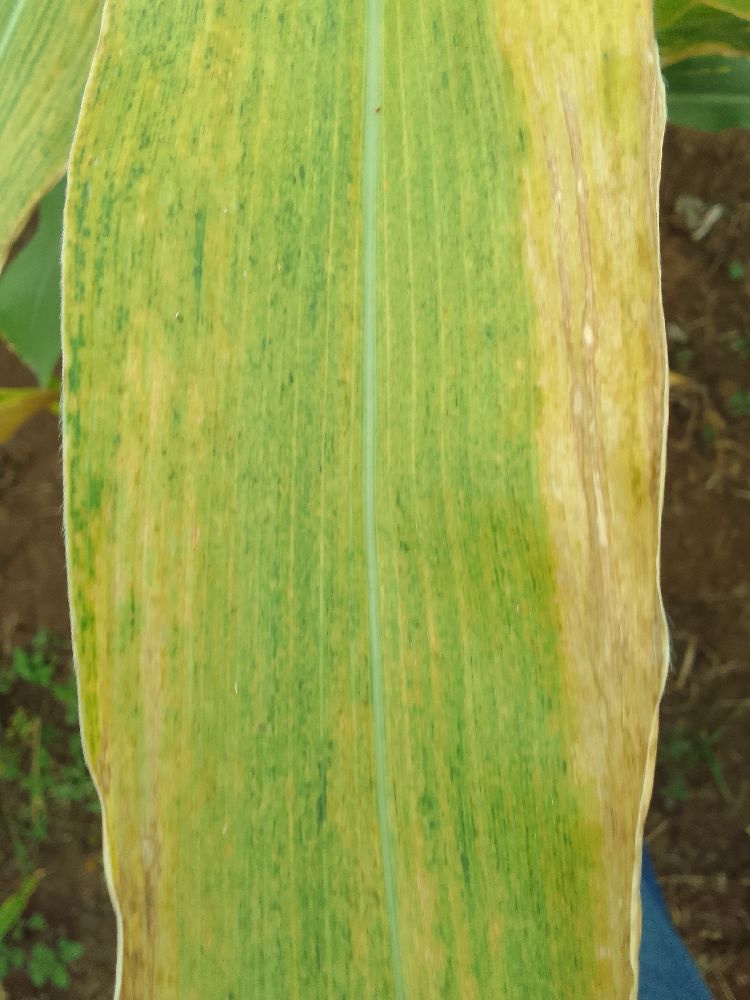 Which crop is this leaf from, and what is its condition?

maize, maize lethal necrosis
